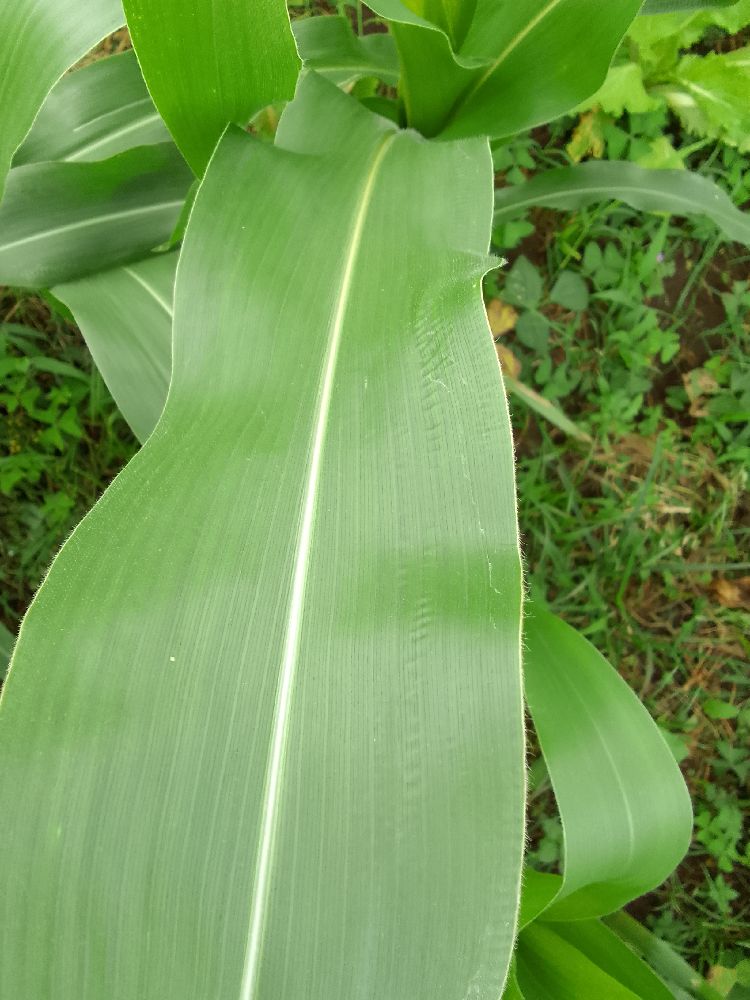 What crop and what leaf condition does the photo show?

maize, healthy
